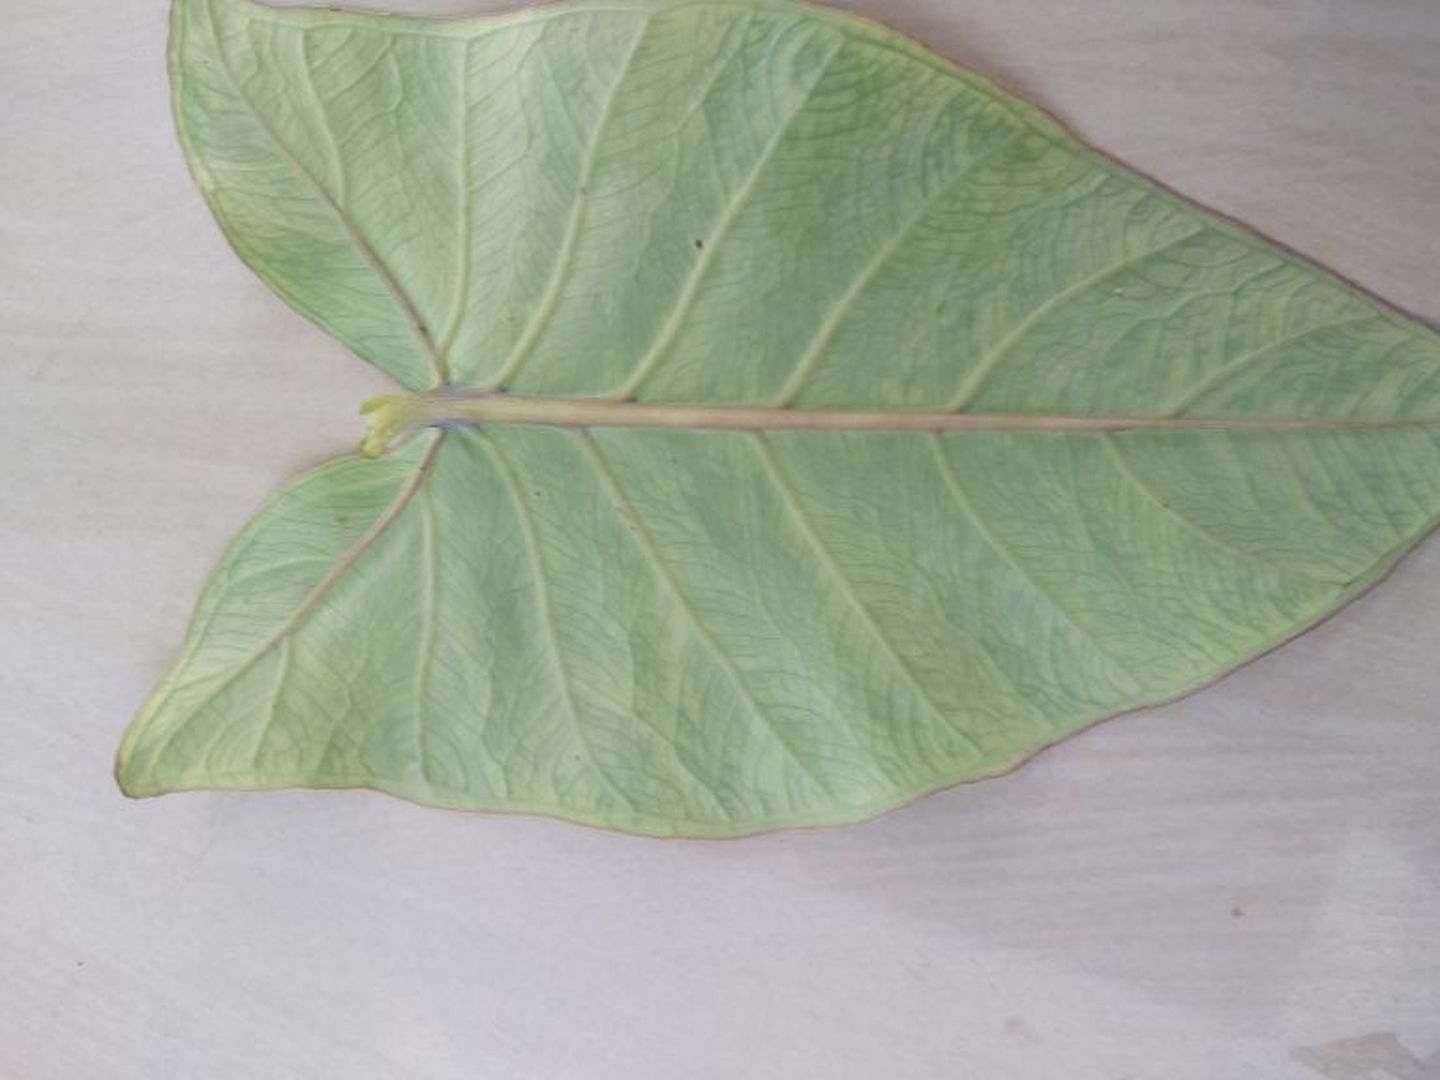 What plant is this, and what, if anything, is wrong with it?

taro, mosaic
